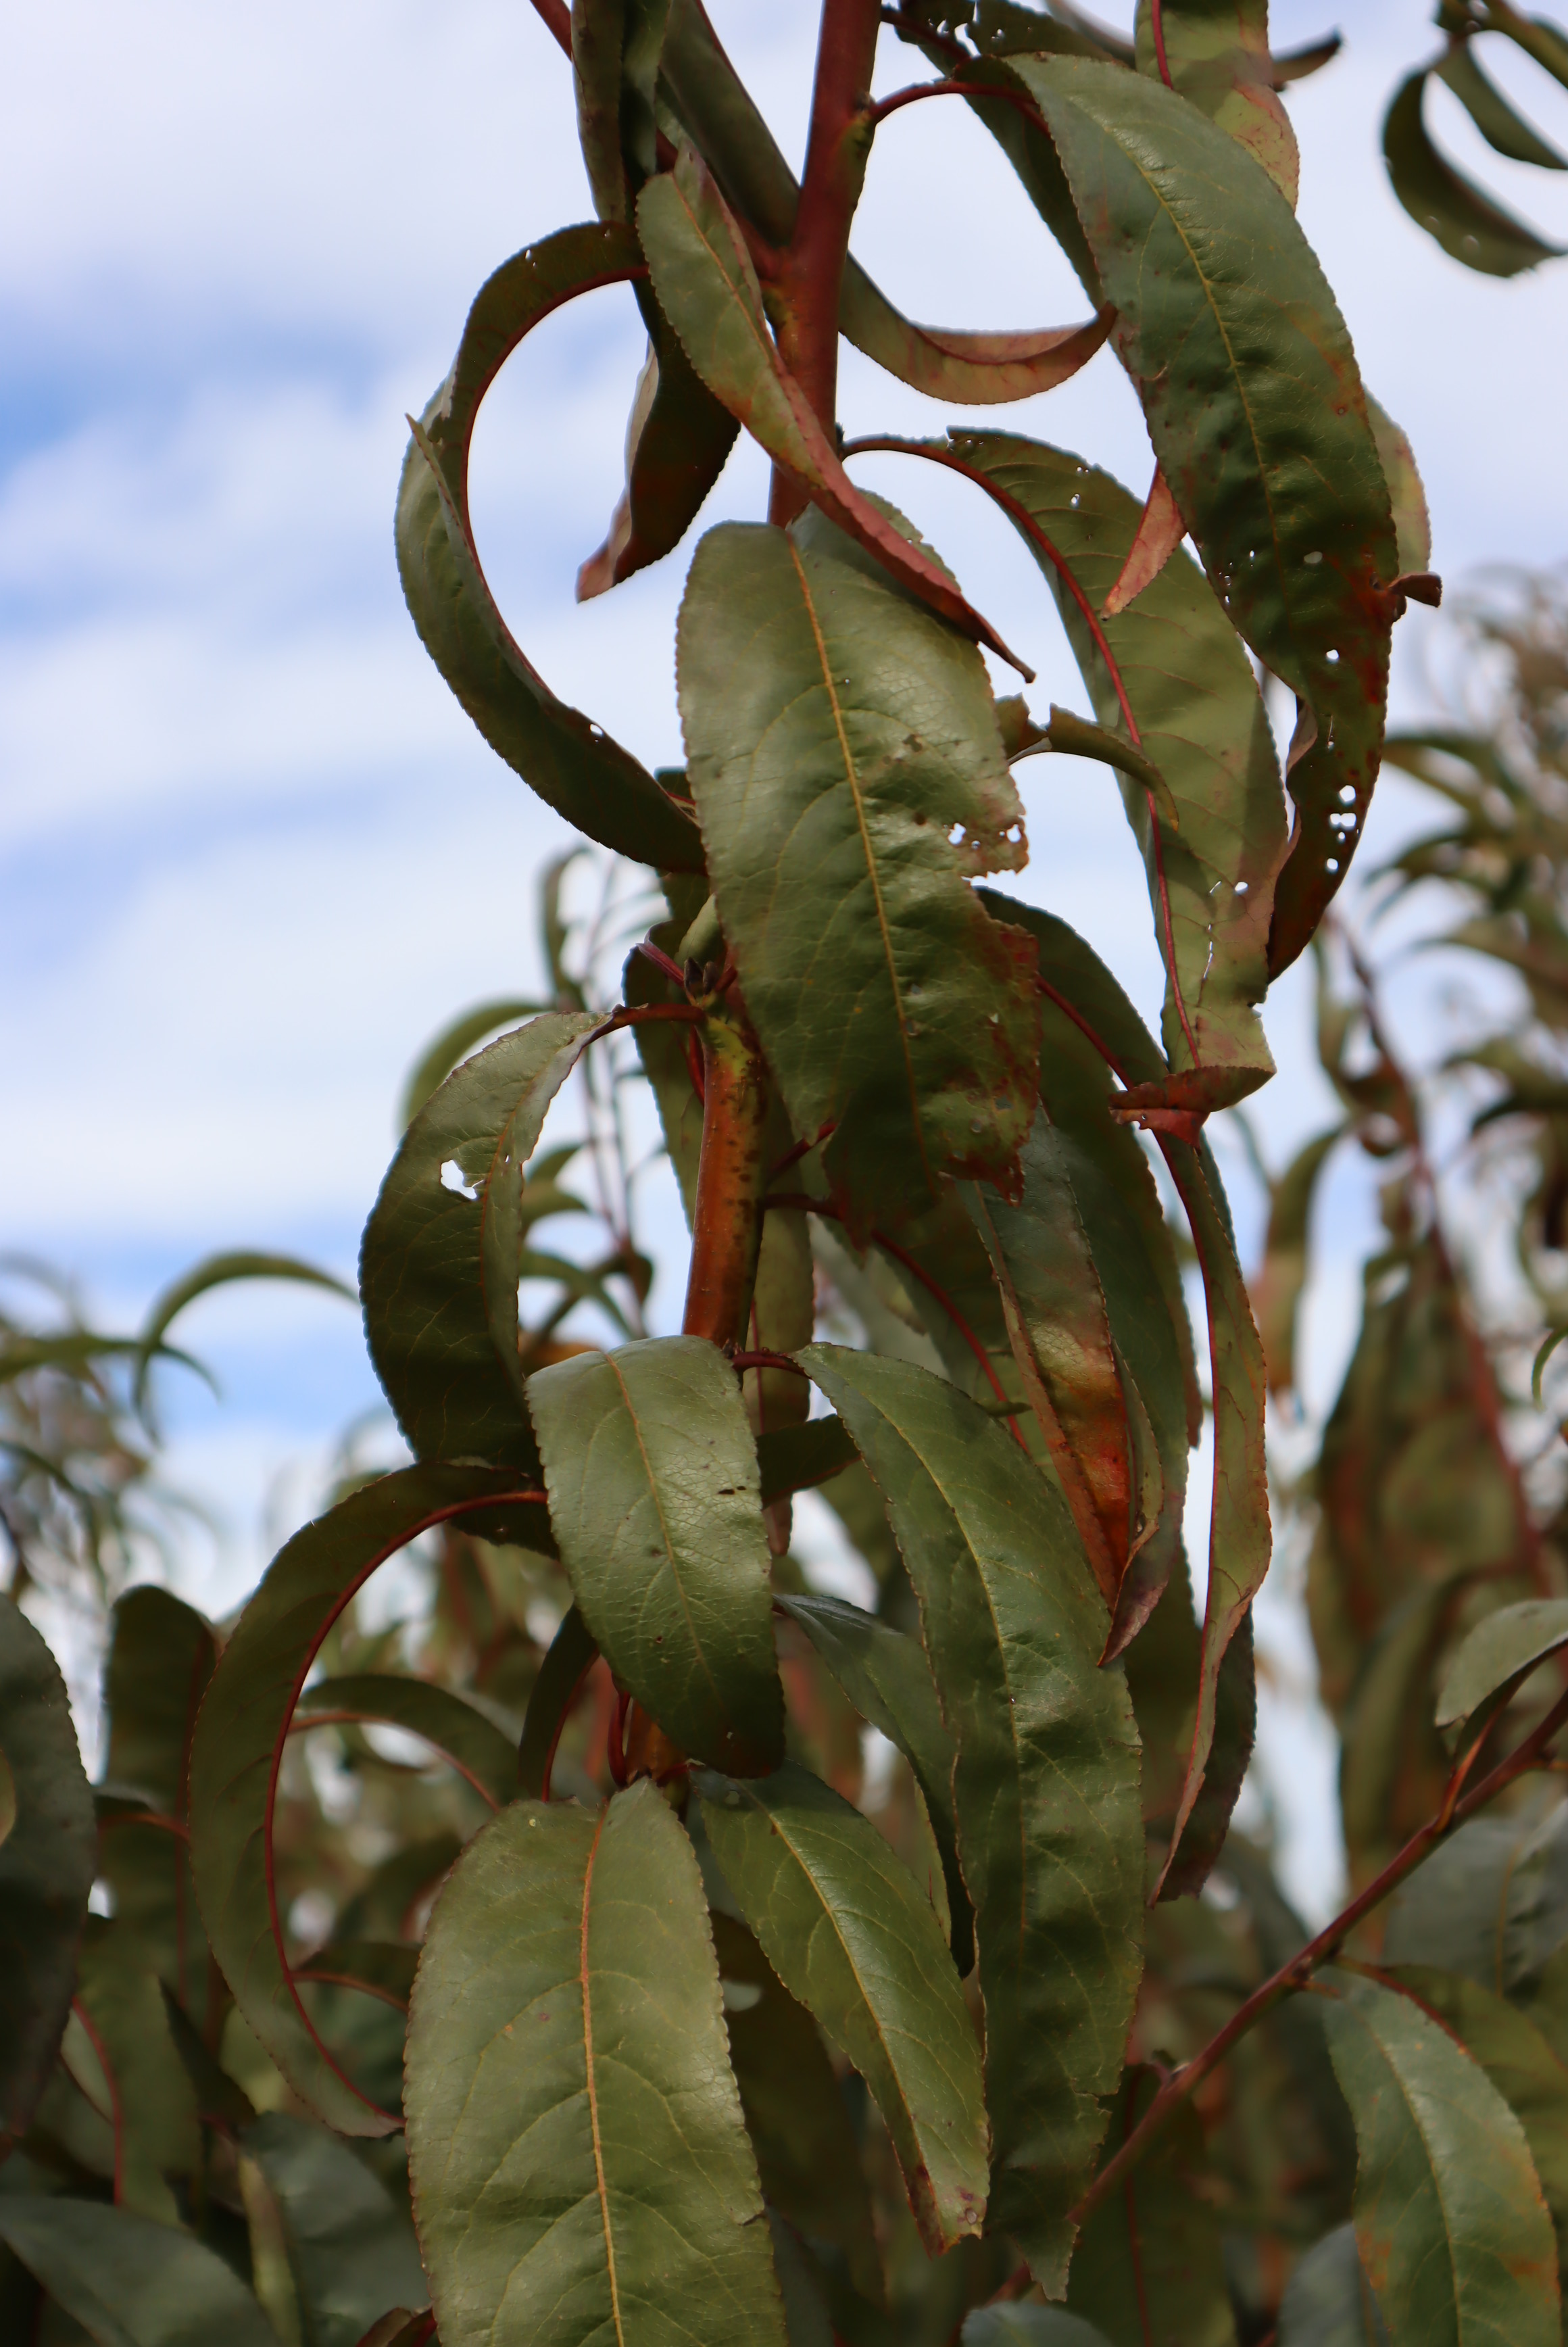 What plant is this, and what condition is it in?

peach, shot hole disease
